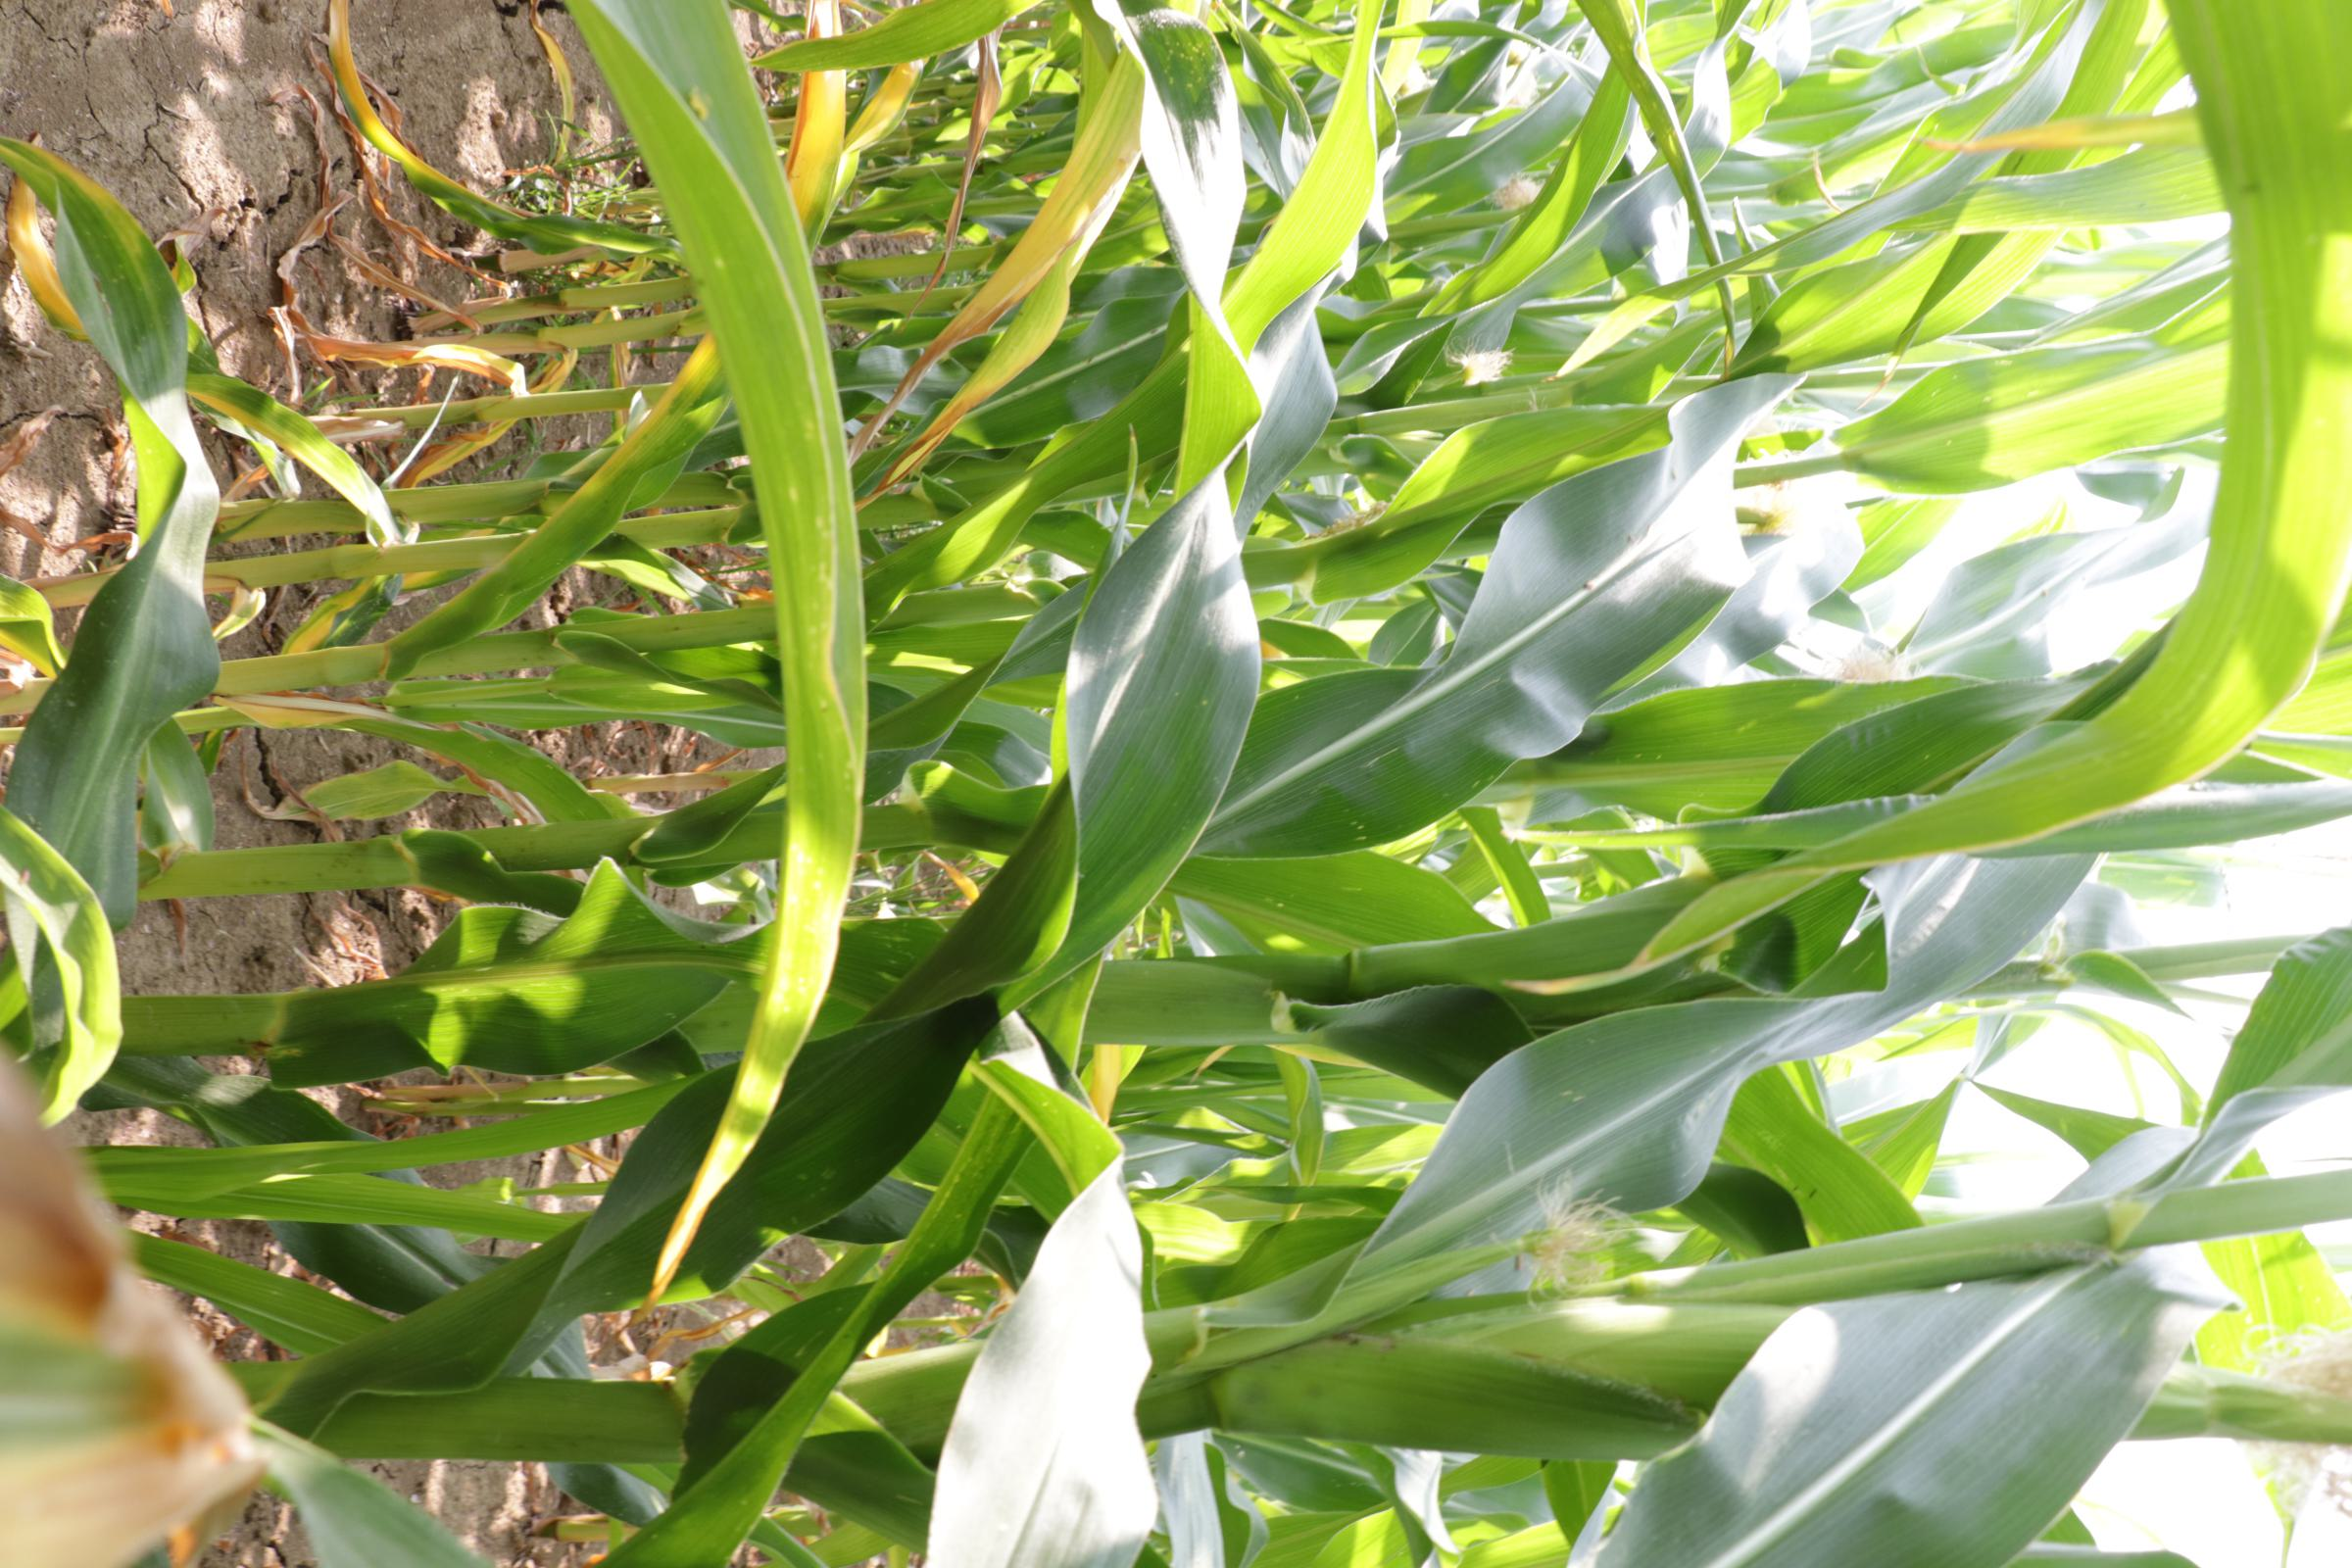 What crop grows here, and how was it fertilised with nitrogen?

maize, reduced nitrogen fertilisation
